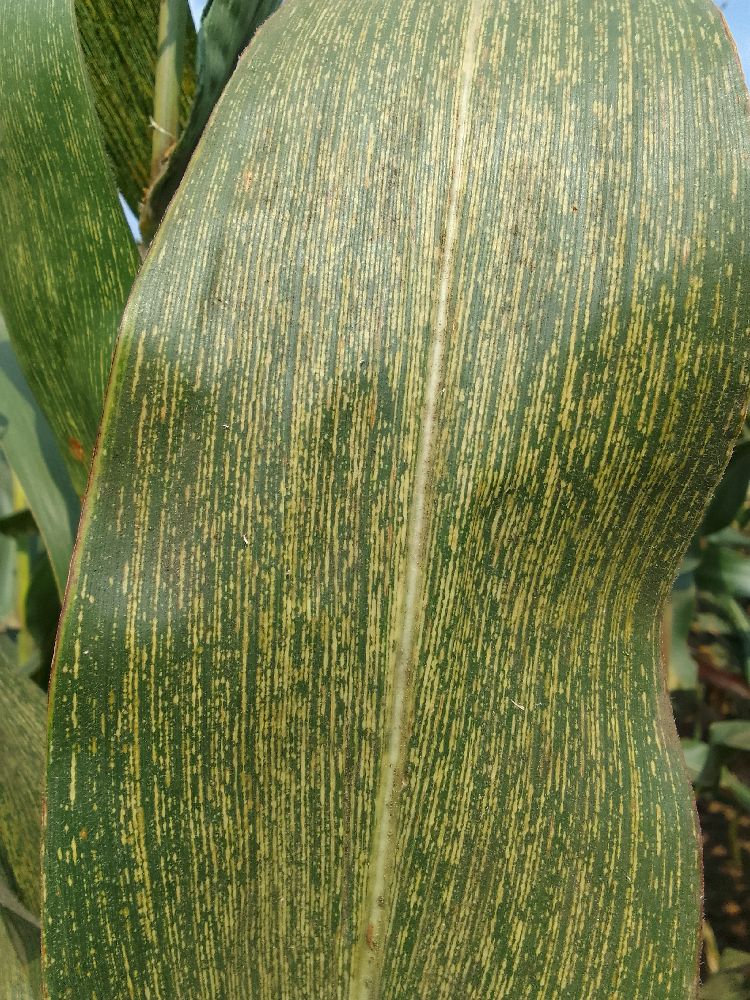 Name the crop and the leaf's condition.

maize, maize streak virus
